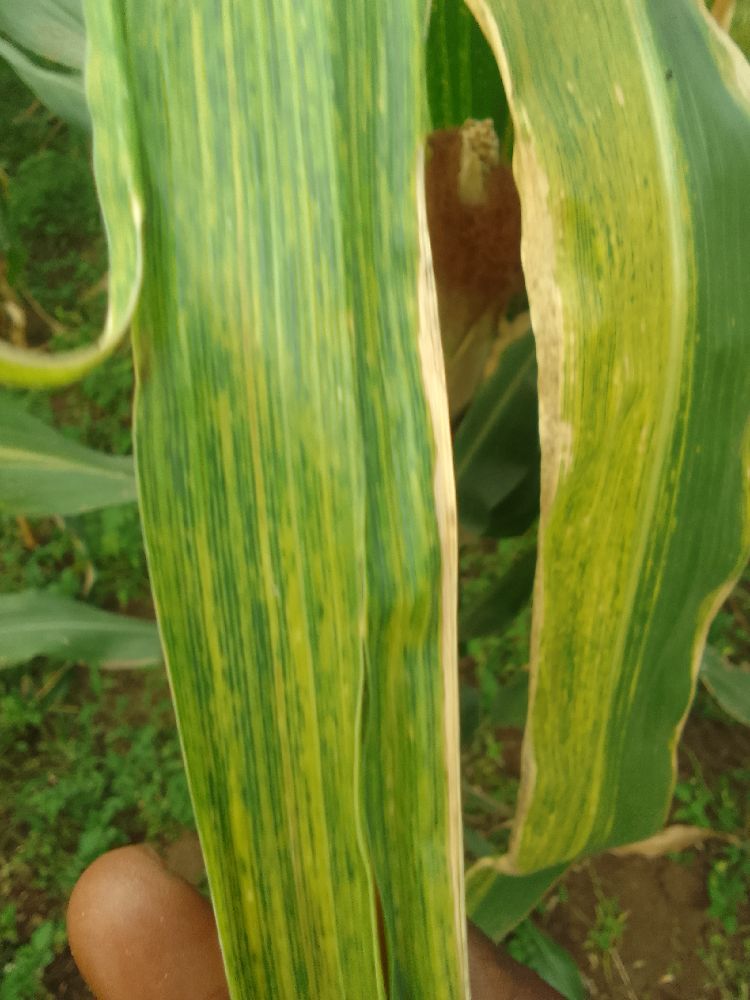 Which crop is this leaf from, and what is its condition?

maize, maize lethal necrosis
